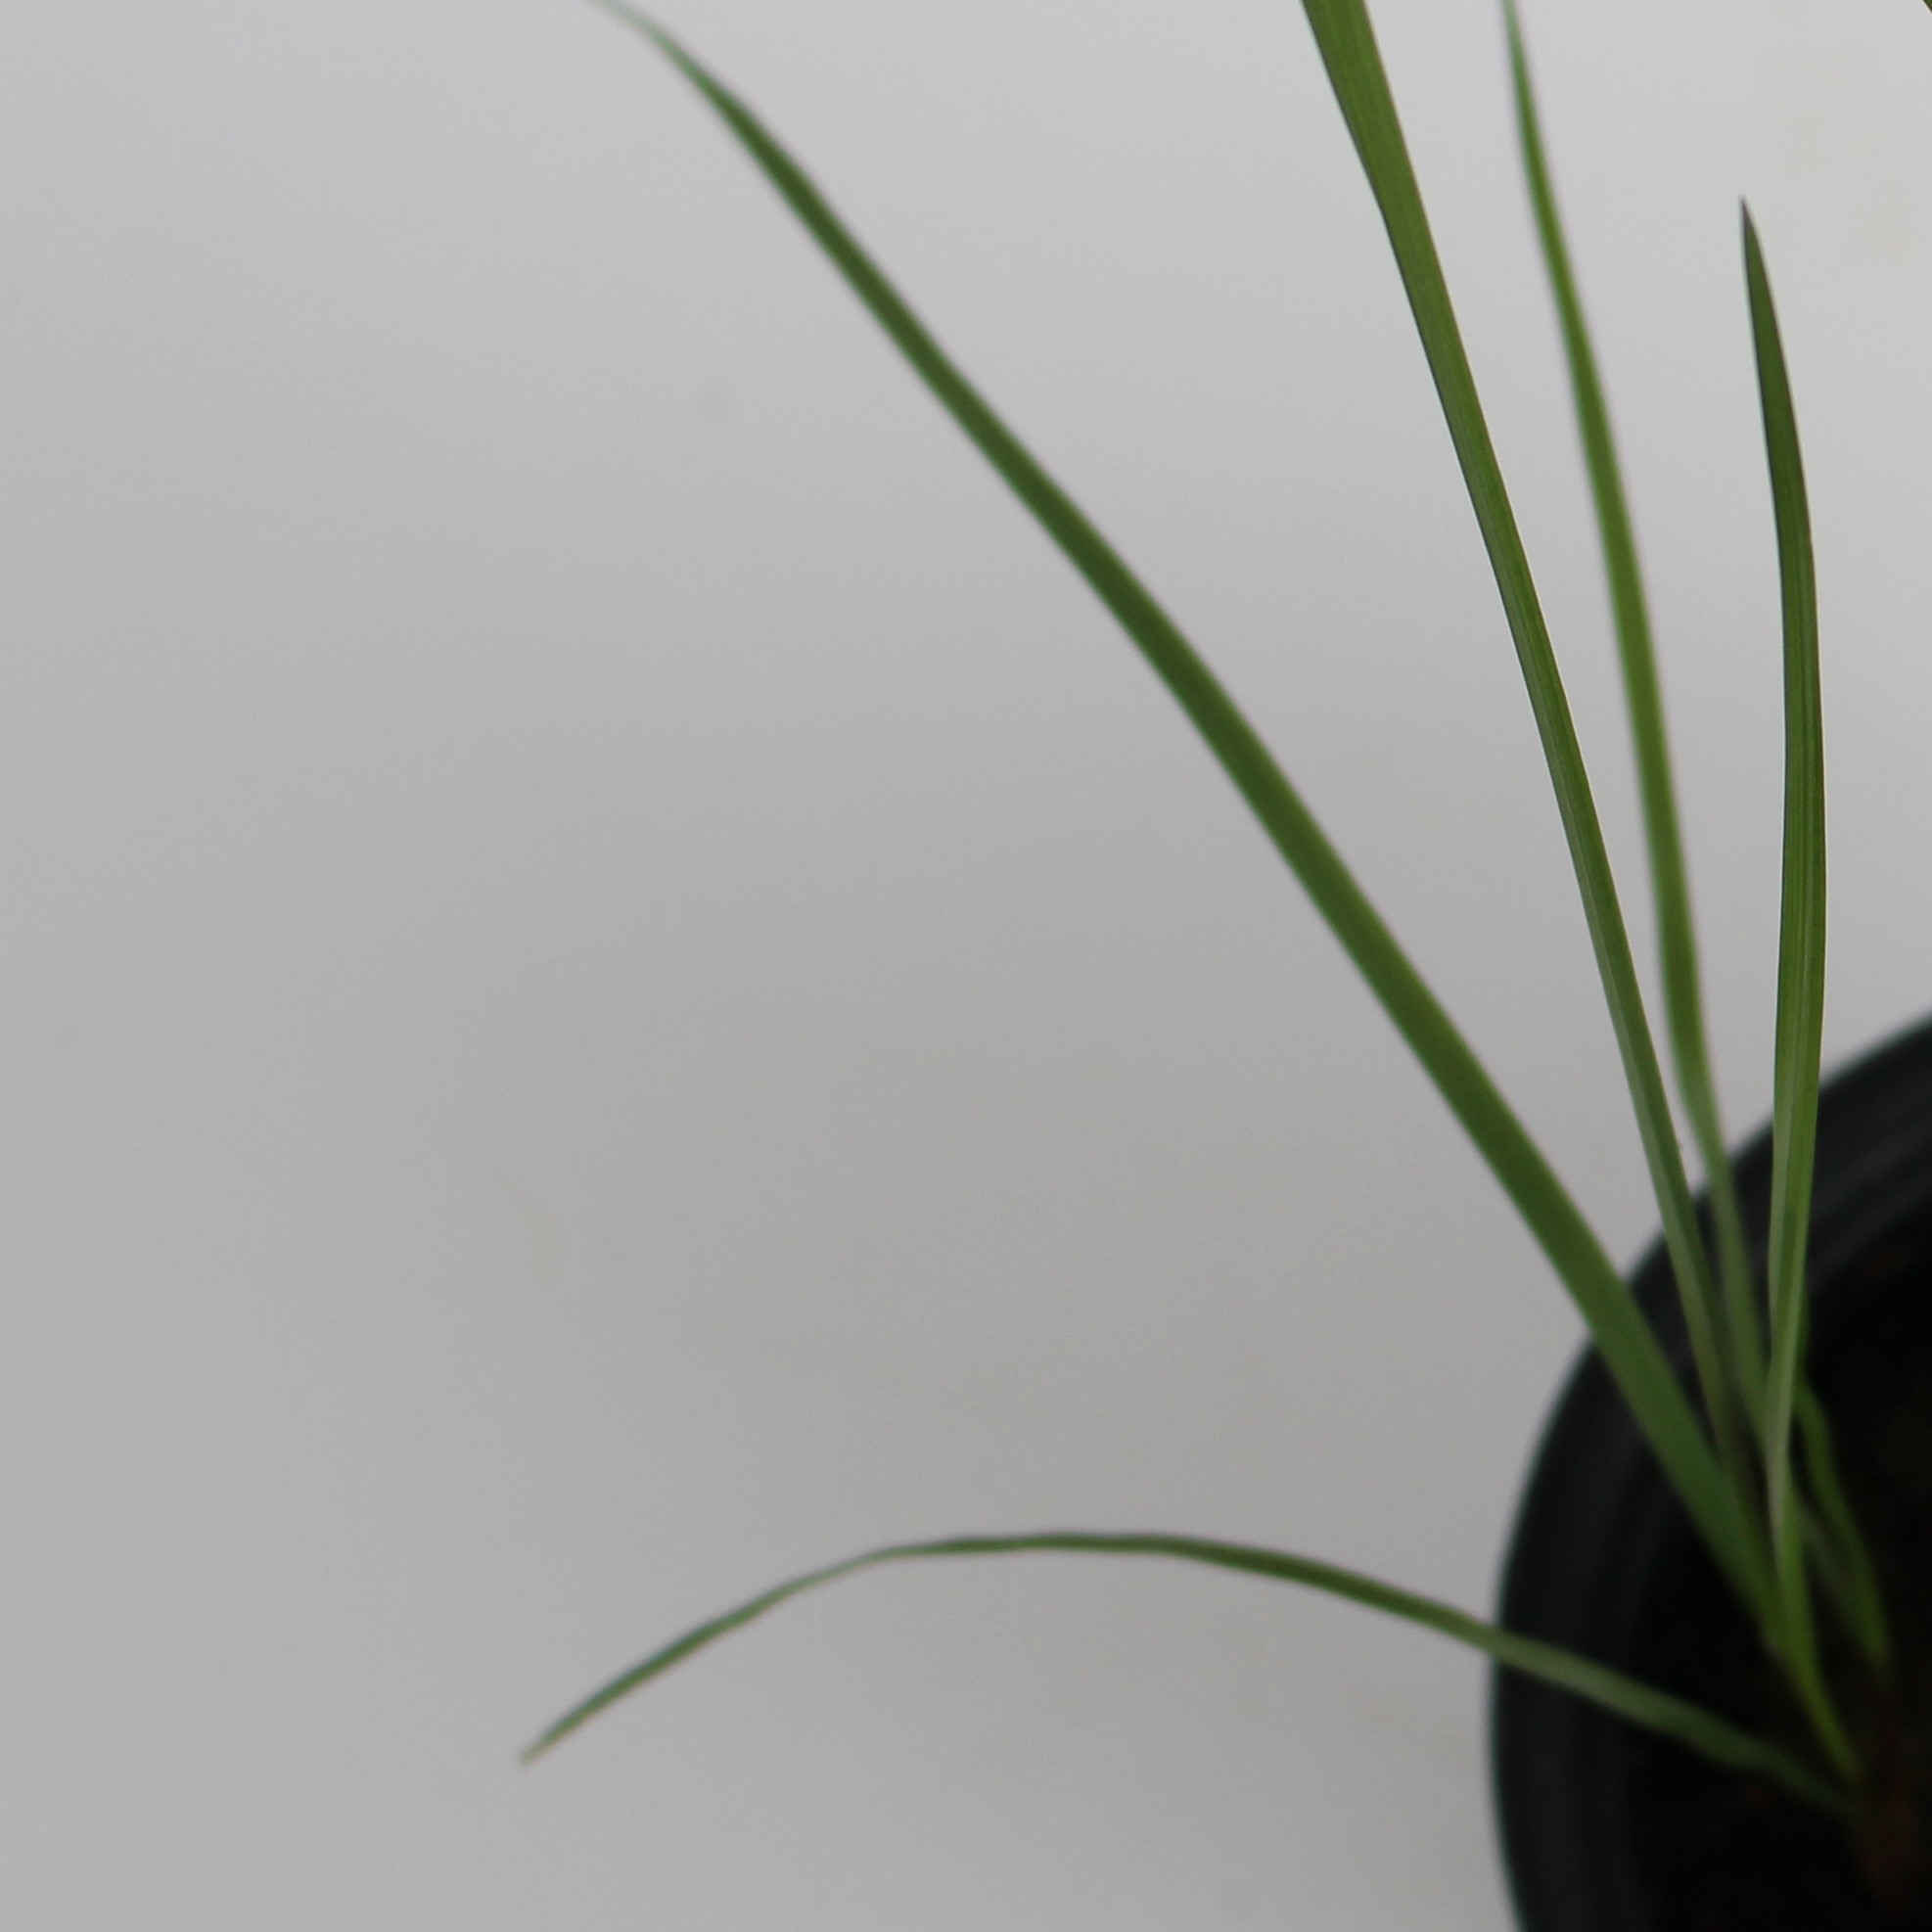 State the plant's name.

Lolium multiflorum
